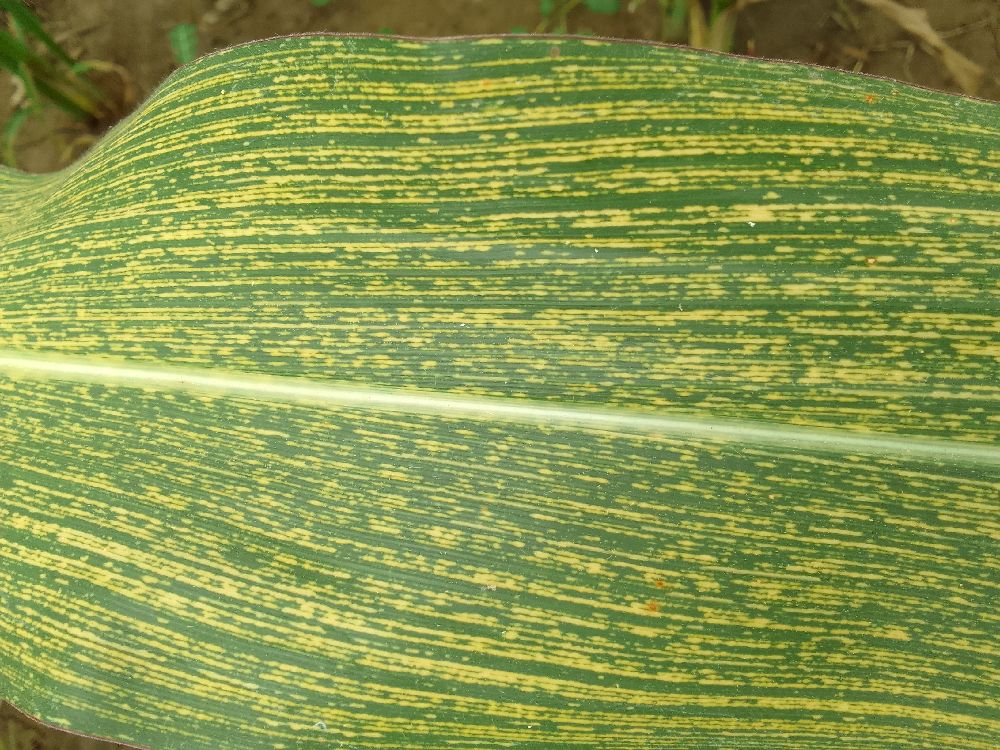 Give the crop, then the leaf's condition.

maize, maize streak virus
